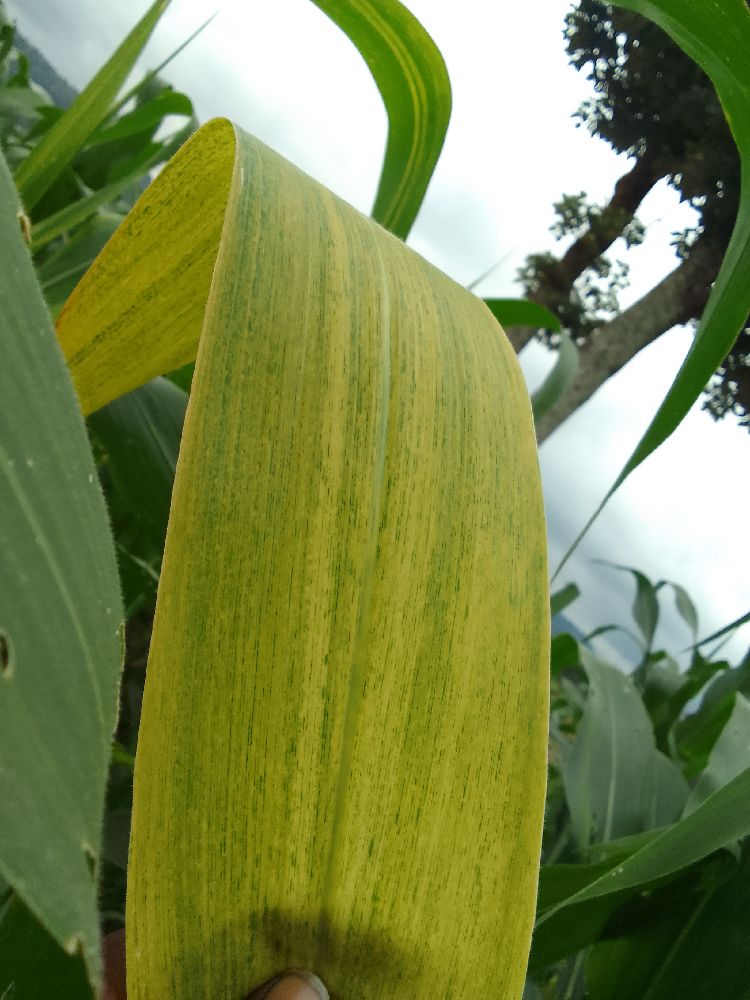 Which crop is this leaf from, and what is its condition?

maize, maize streak virus
